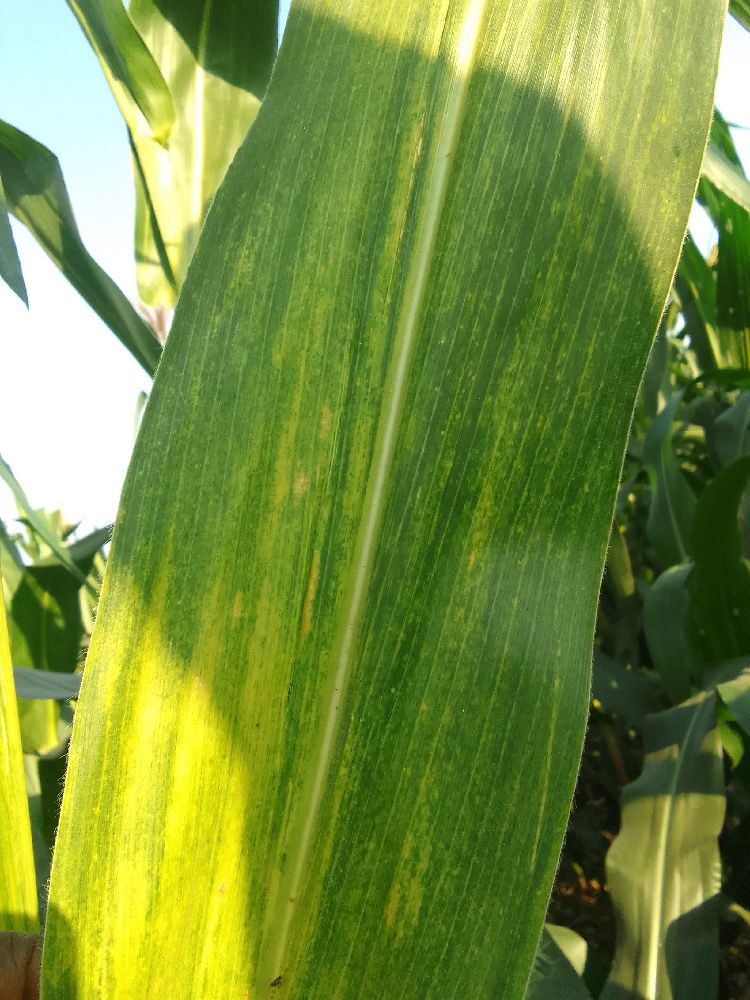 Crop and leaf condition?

maize, maize lethal necrosis
